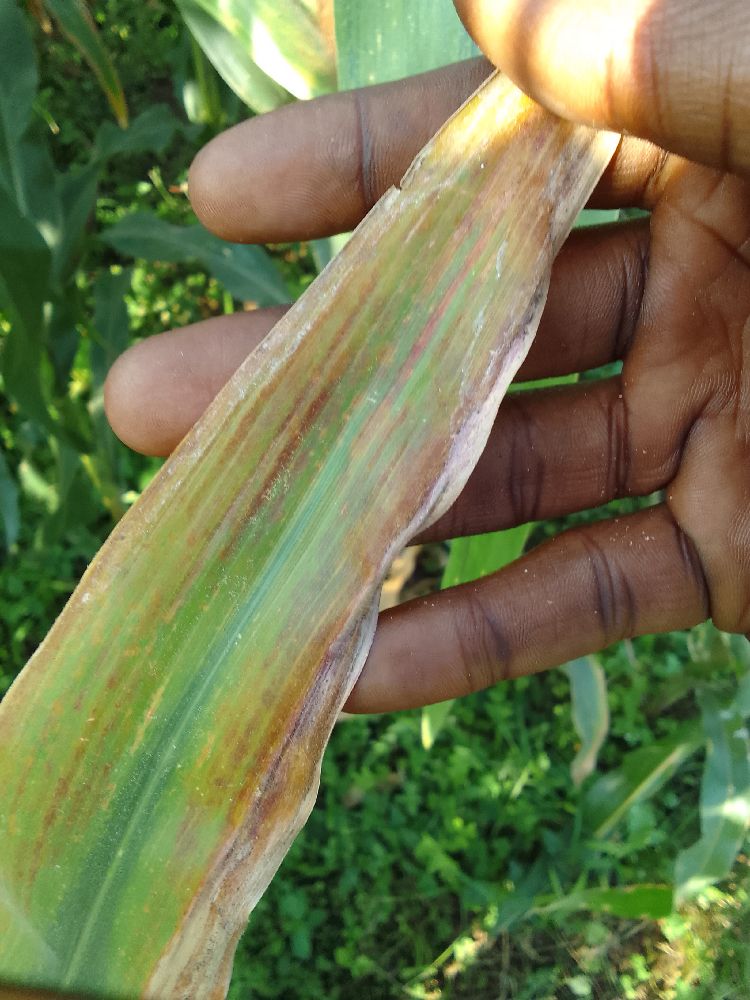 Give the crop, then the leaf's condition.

maize, maize lethal necrosis
